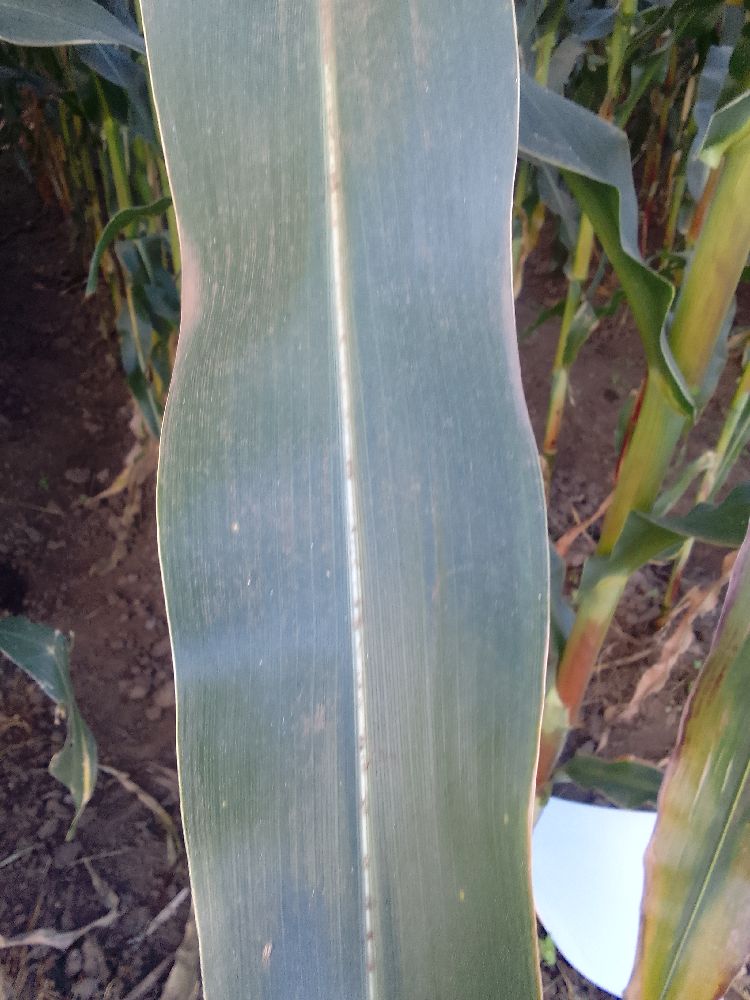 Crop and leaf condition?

maize, healthy
